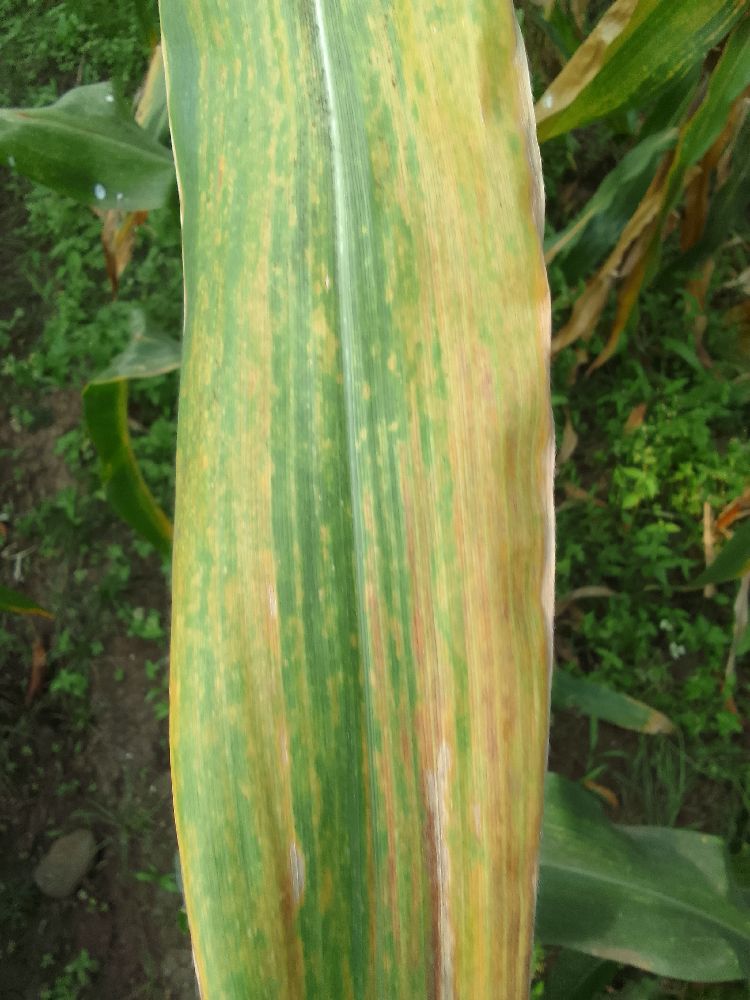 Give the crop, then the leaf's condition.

maize, maize lethal necrosis
